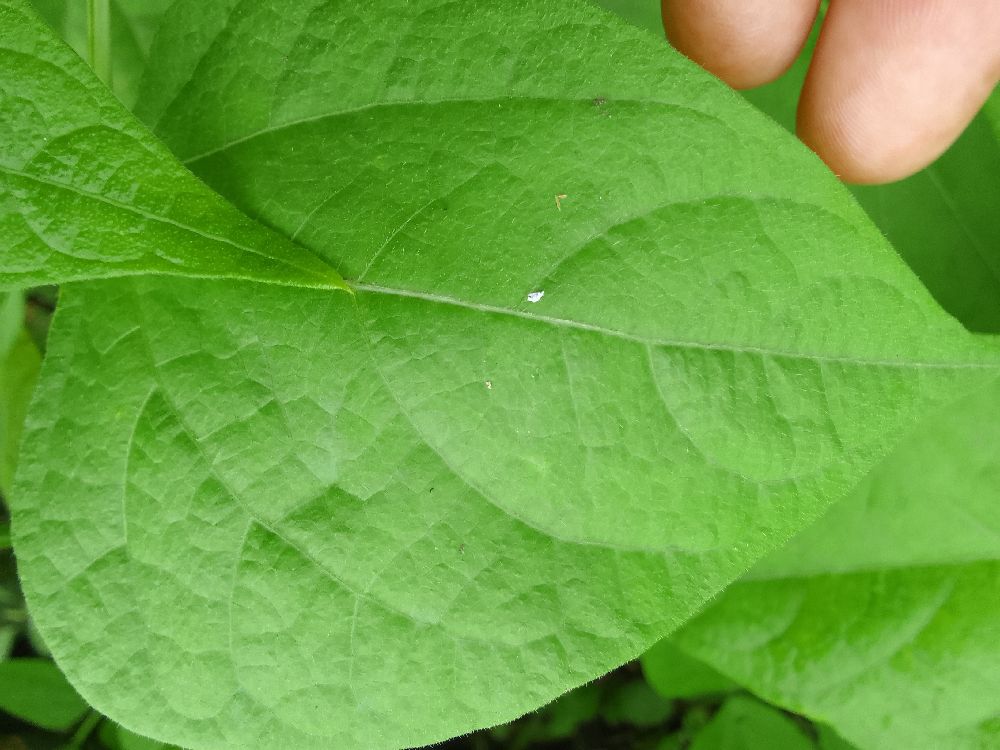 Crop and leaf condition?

common bean, healthy
